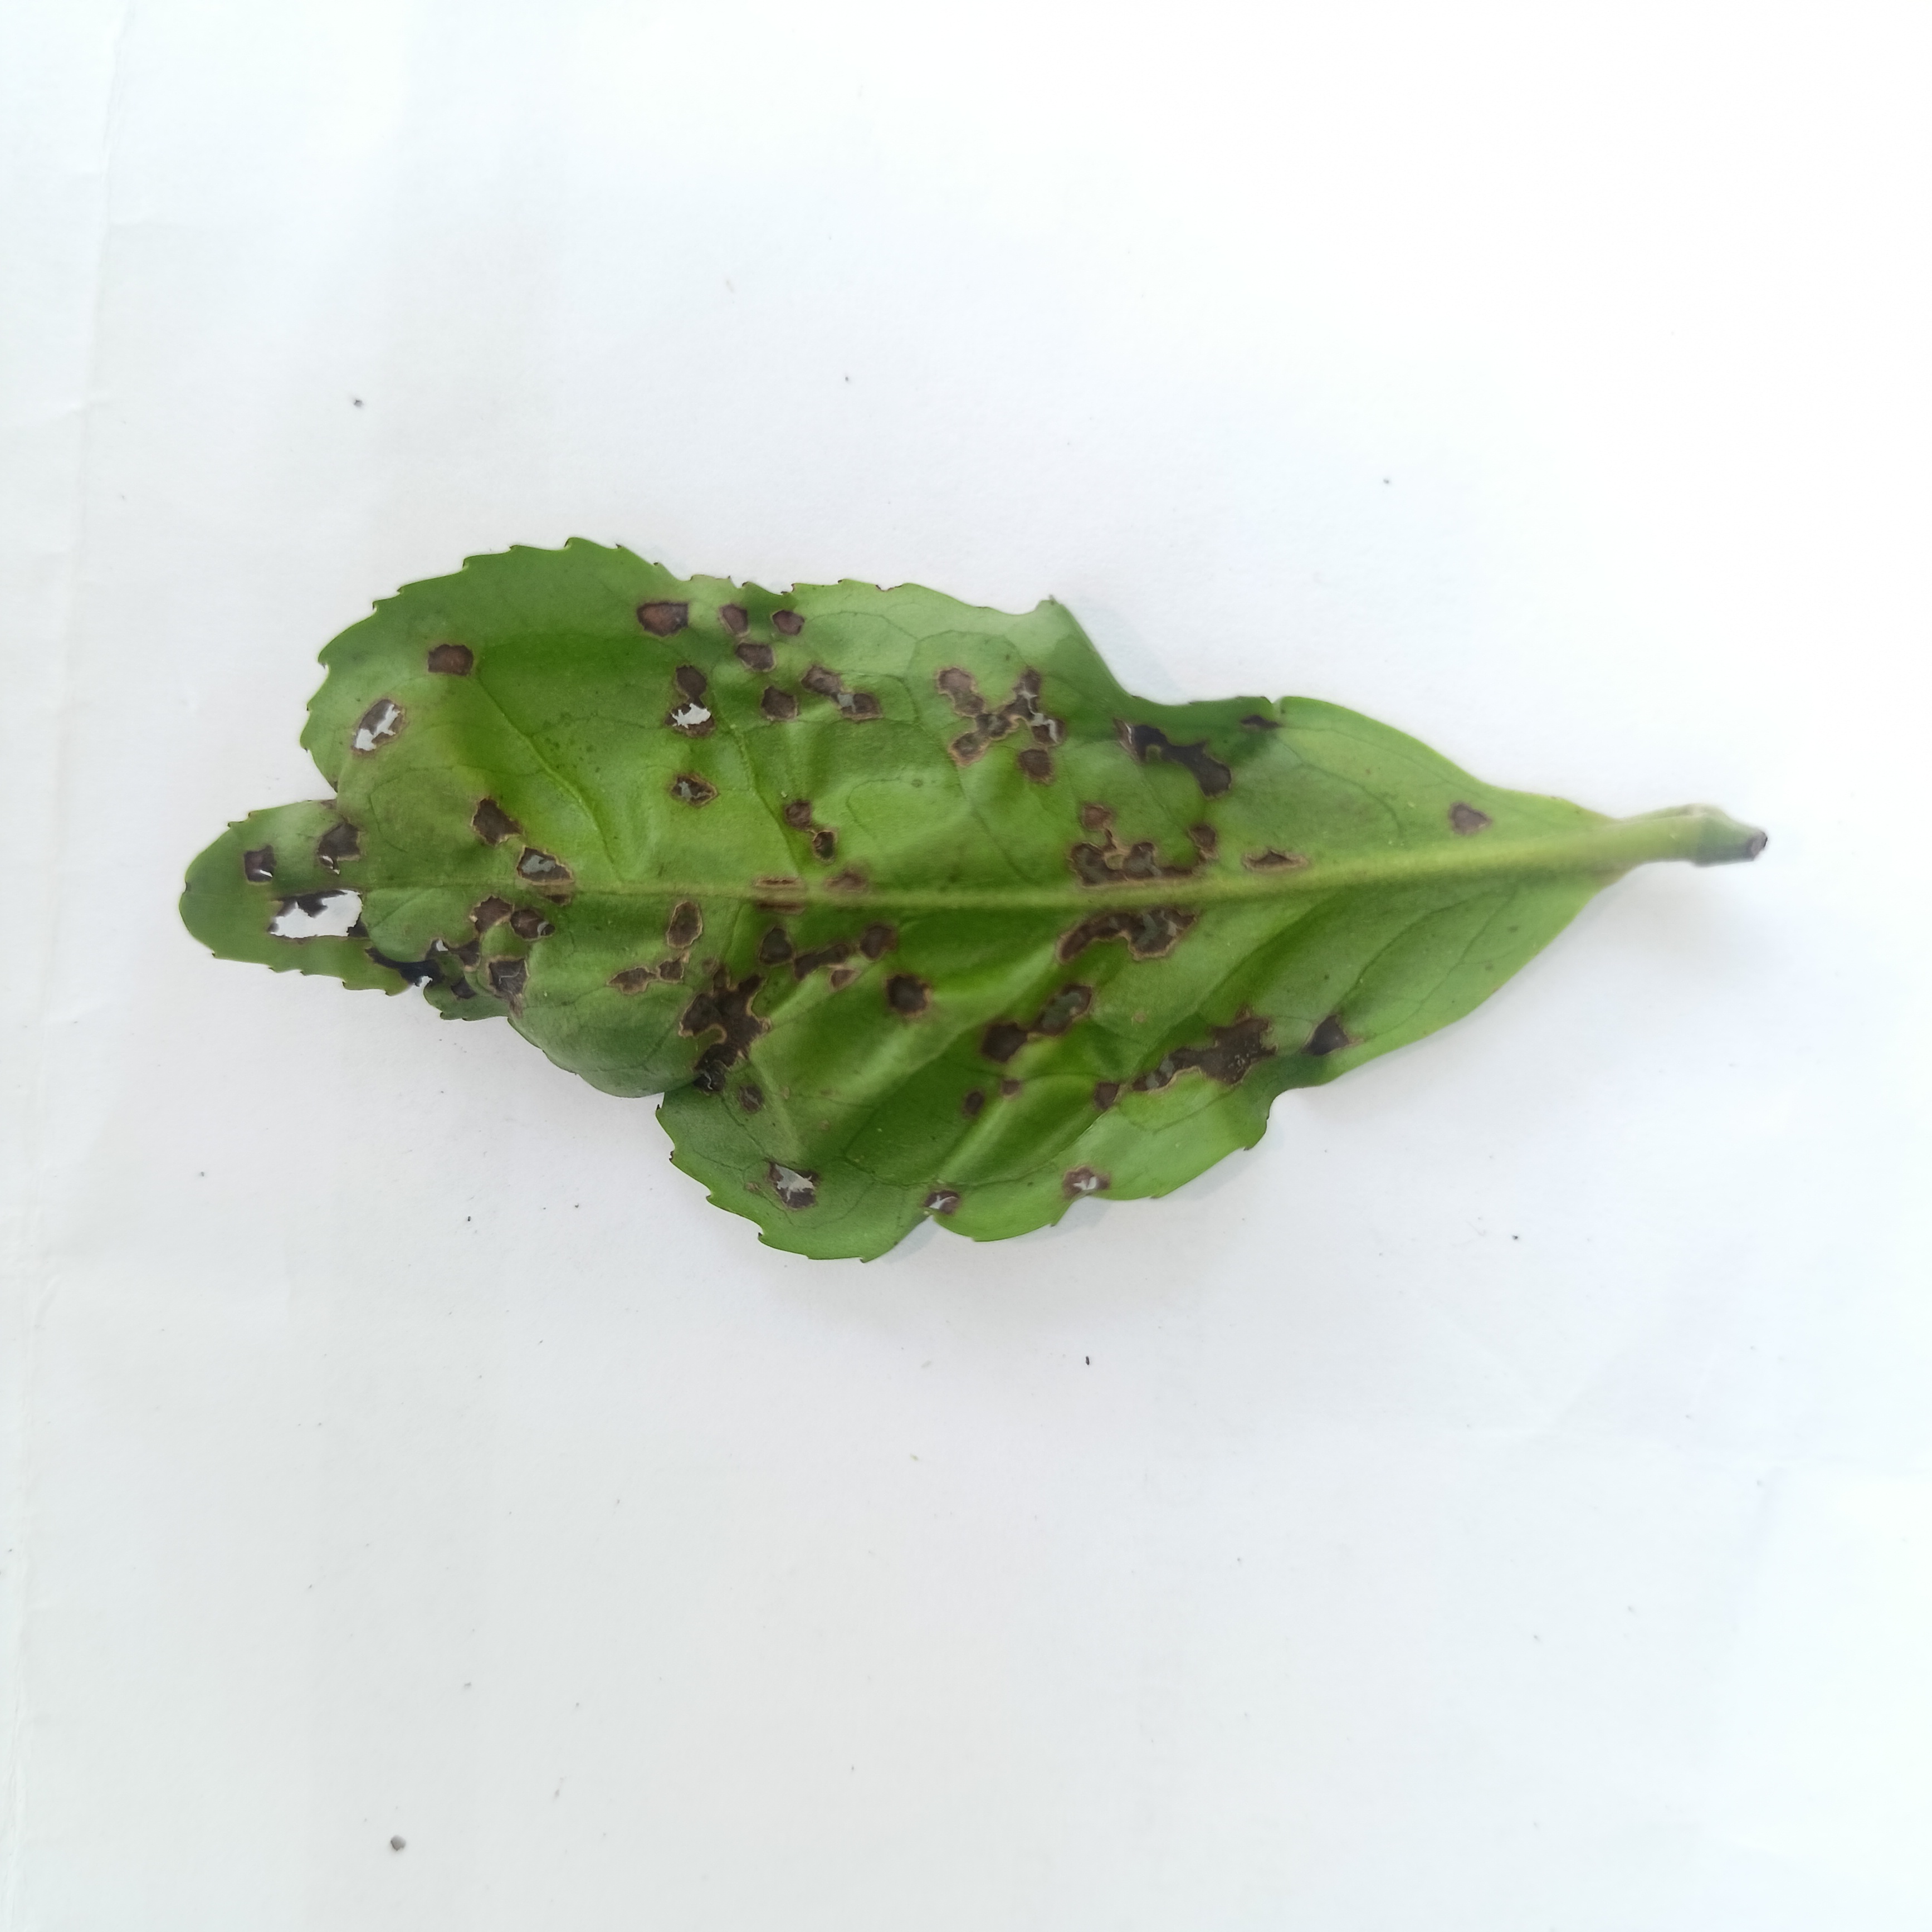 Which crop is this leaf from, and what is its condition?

tea, helopeltis
